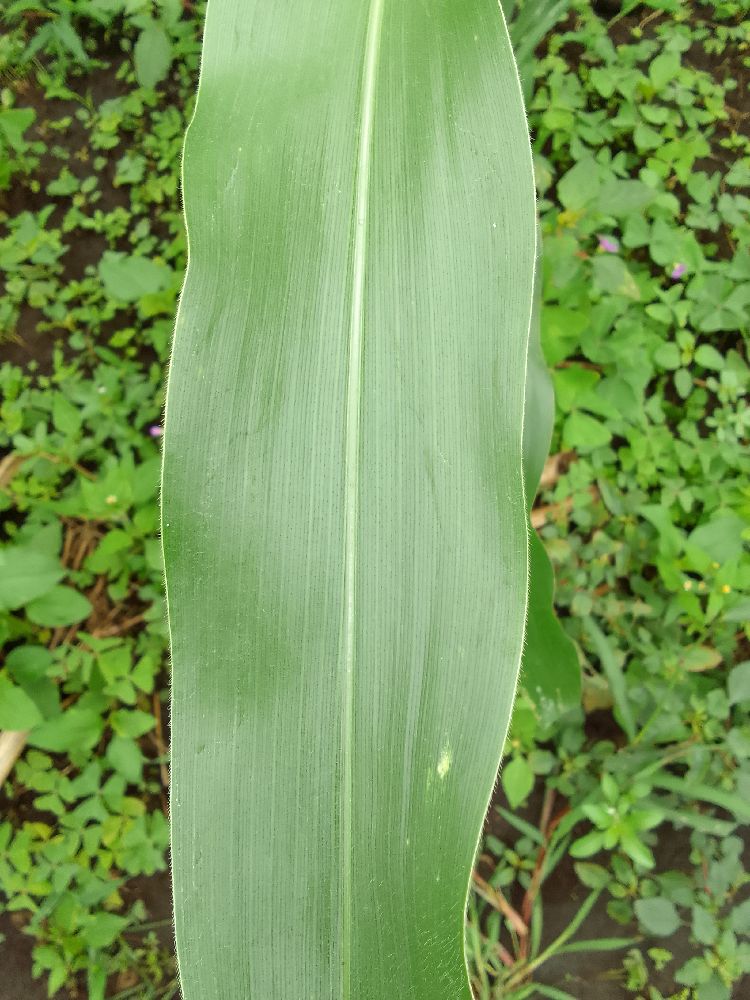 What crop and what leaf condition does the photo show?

maize, healthy
